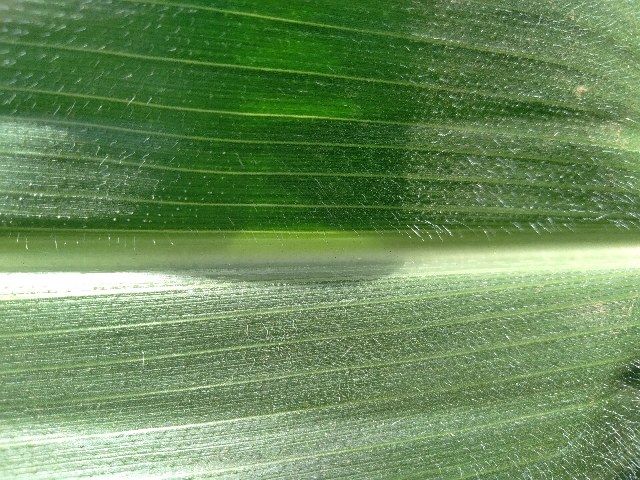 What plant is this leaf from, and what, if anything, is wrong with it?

maize, healthy
